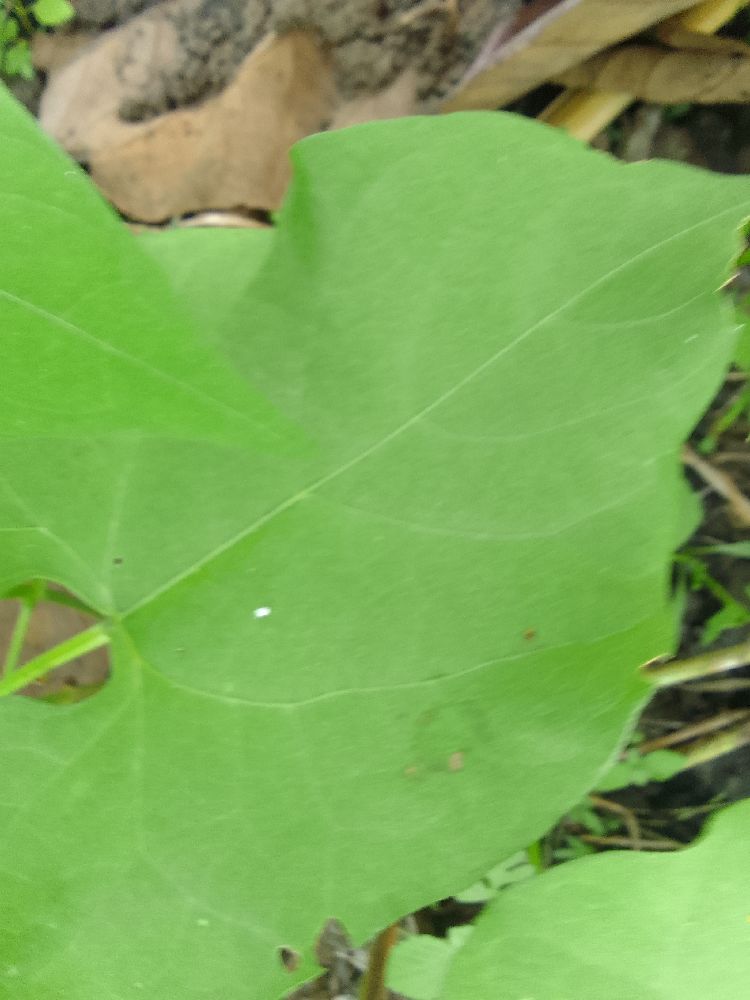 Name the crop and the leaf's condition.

common bean, healthy
